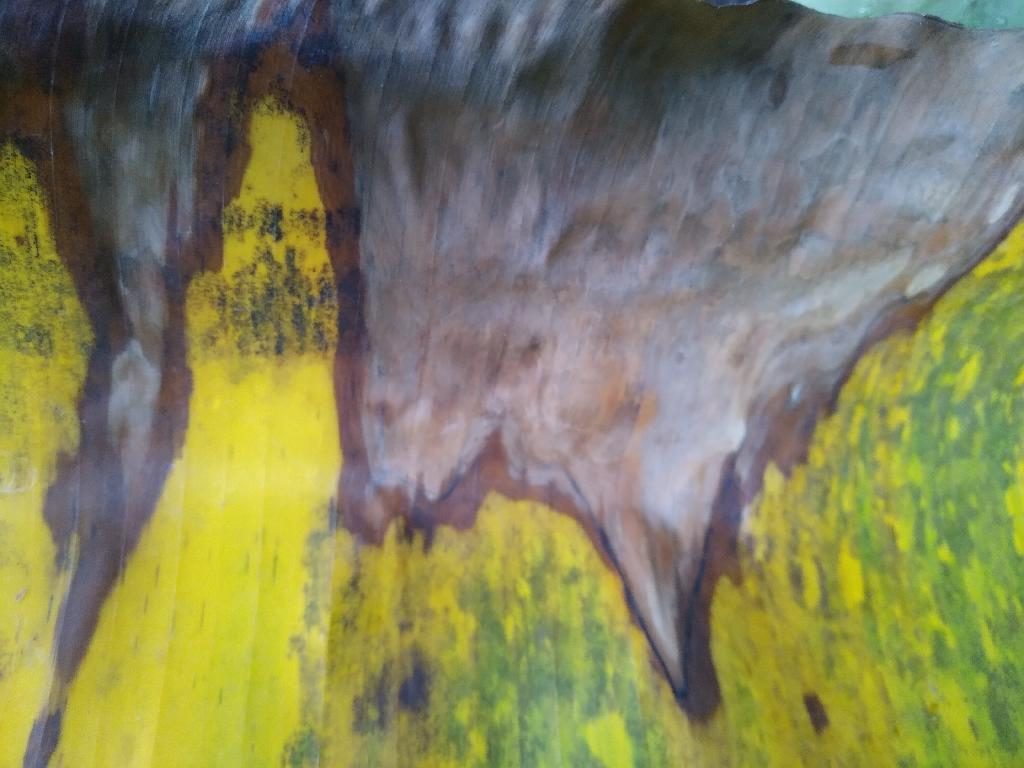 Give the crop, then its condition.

banana, black sigatoka
